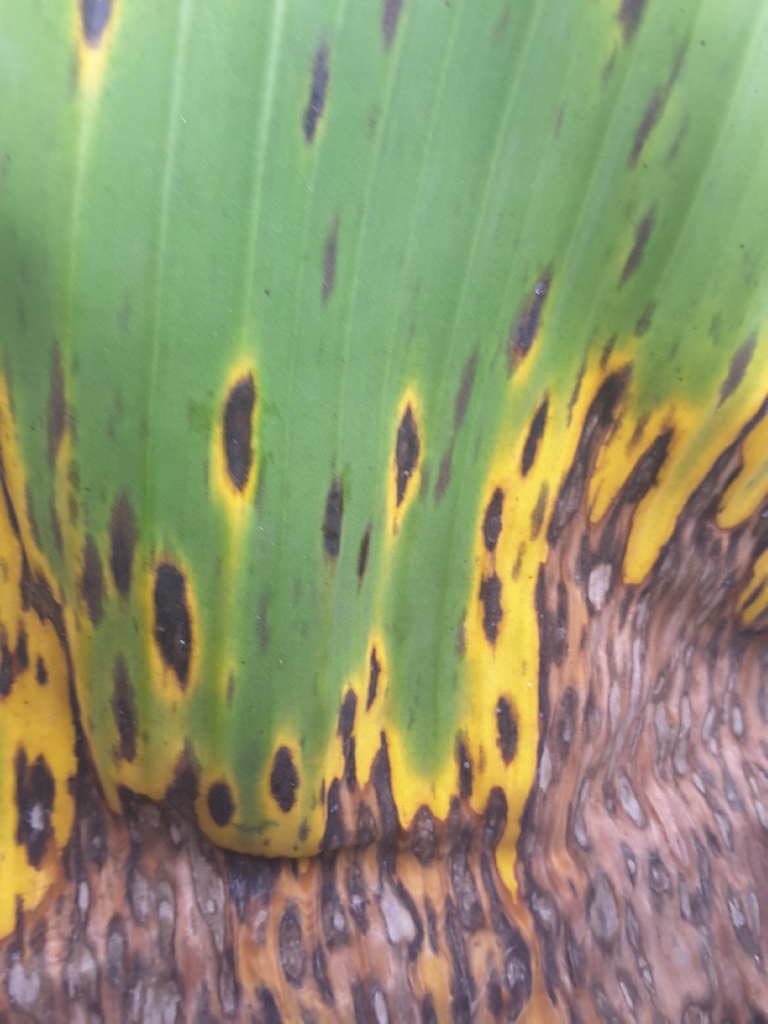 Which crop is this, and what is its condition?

banana, black sigatoka
